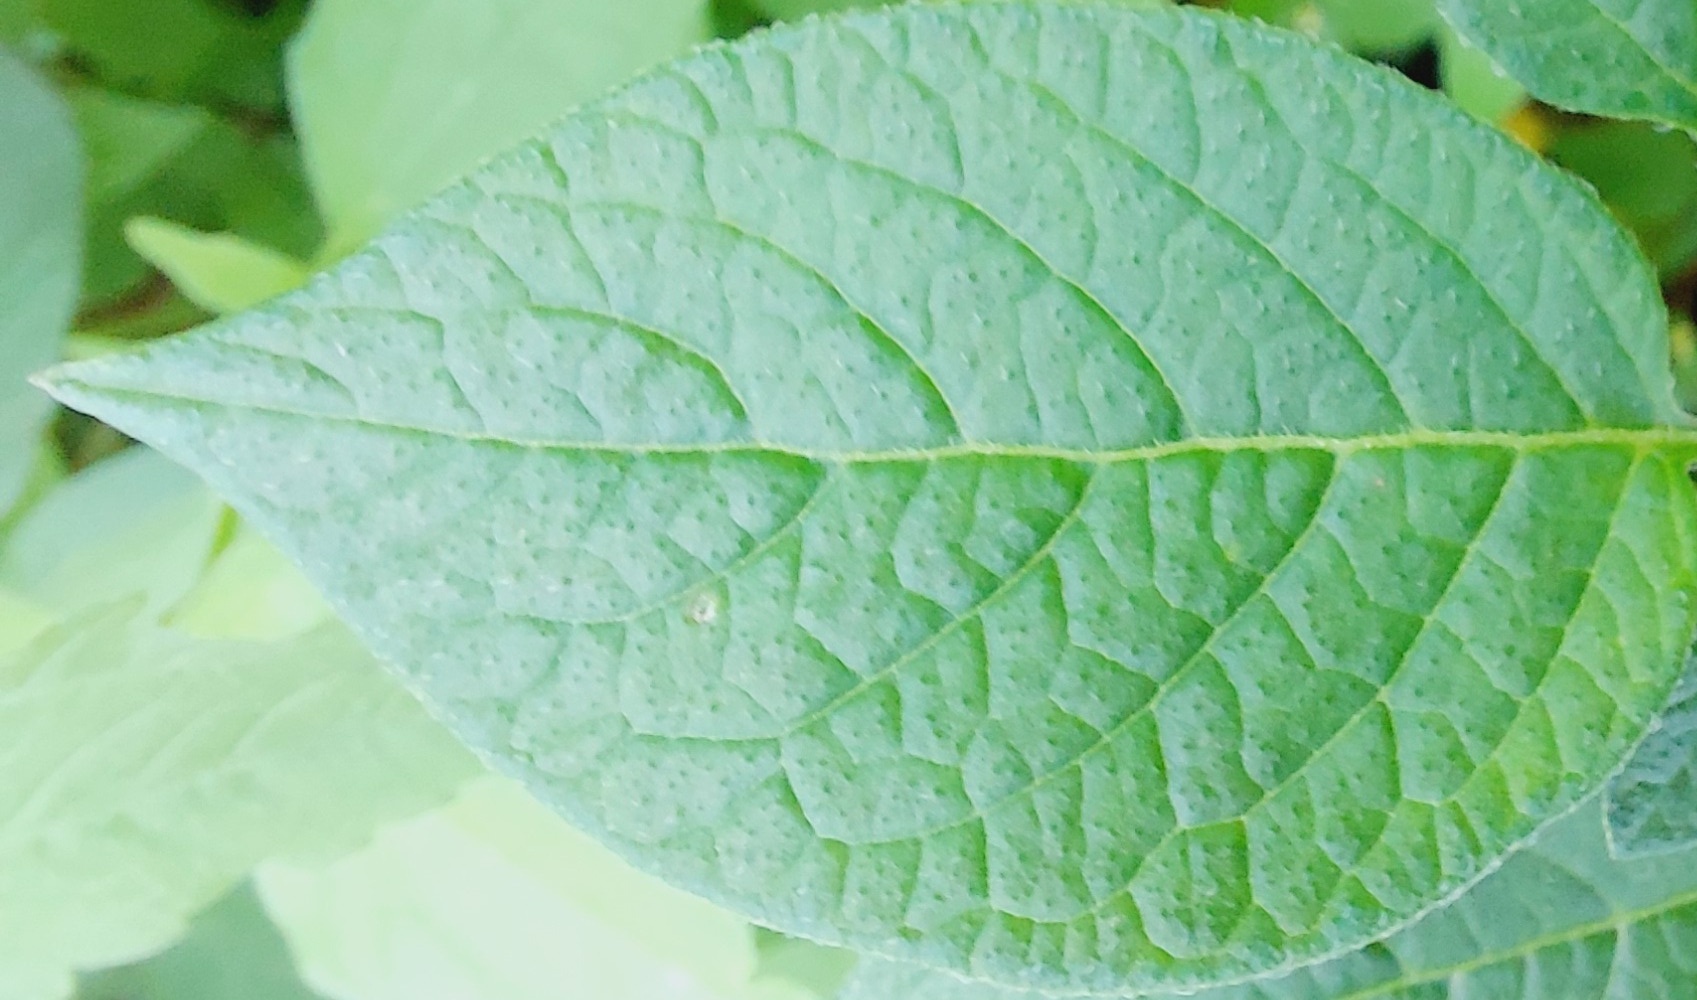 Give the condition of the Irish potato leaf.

healthy
